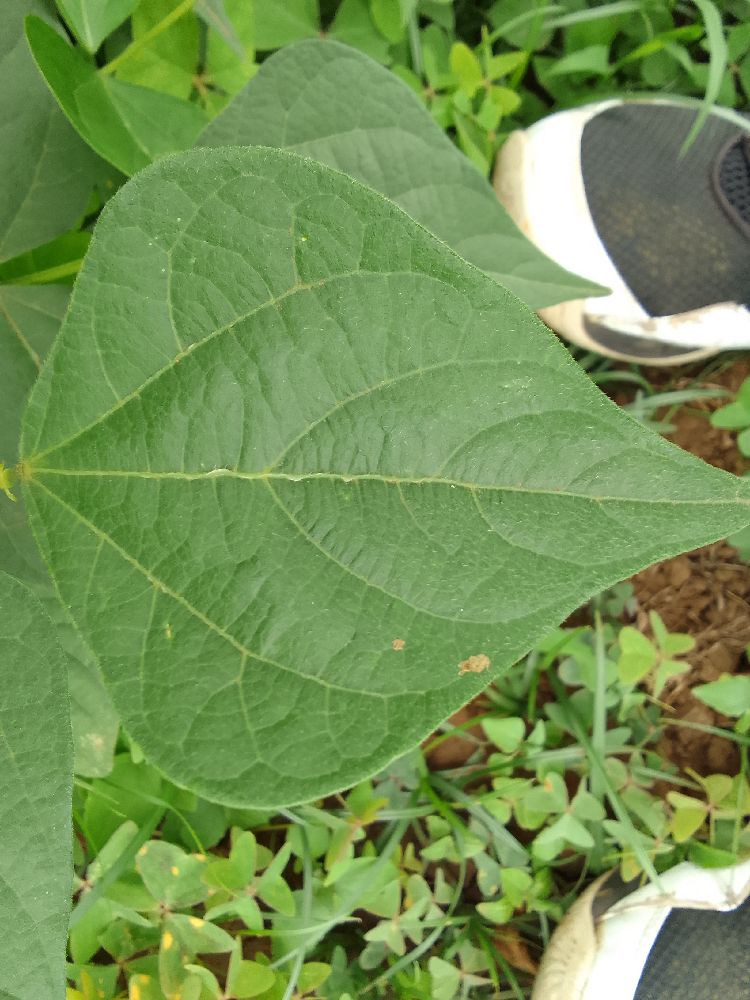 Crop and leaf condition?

common bean, healthy
